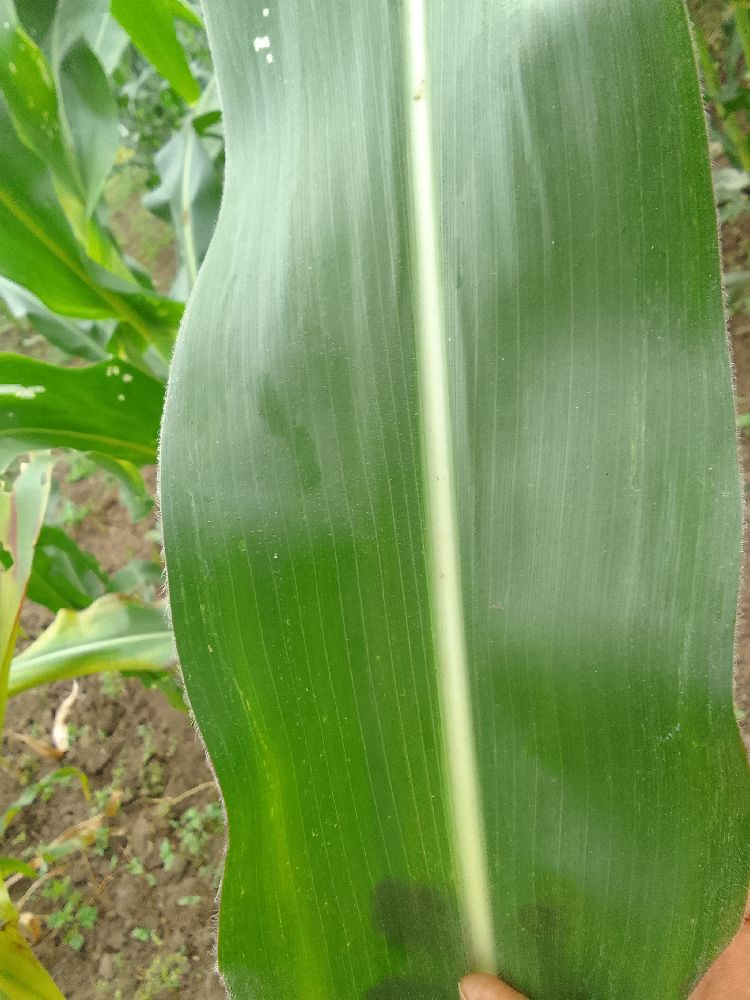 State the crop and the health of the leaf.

maize, healthy
